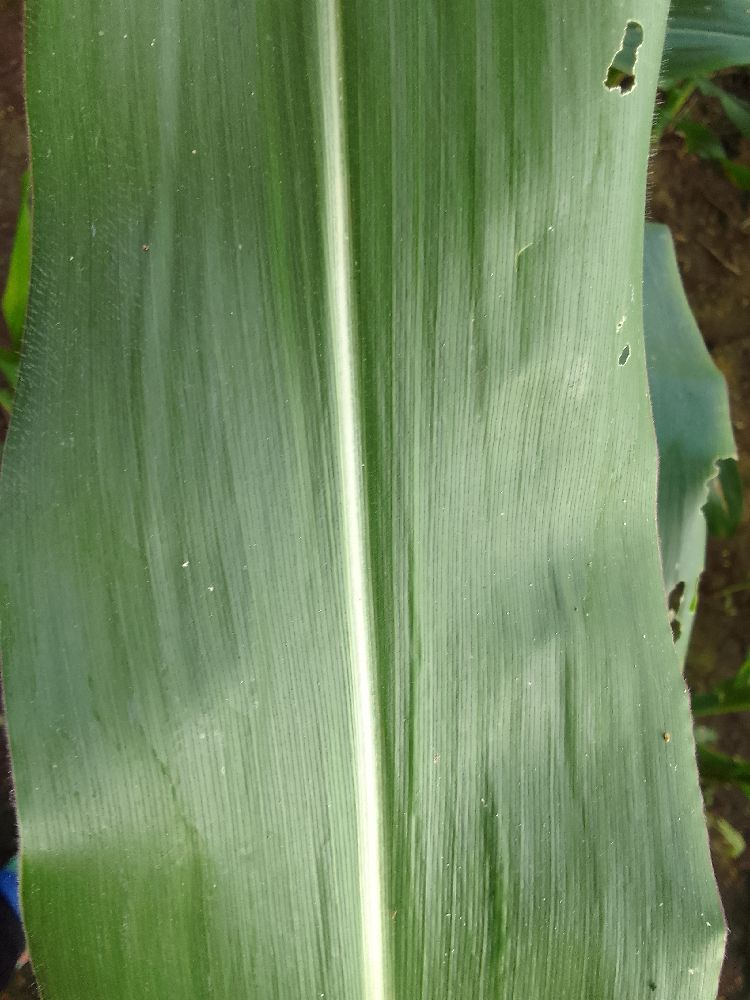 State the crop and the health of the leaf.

maize, healthy
